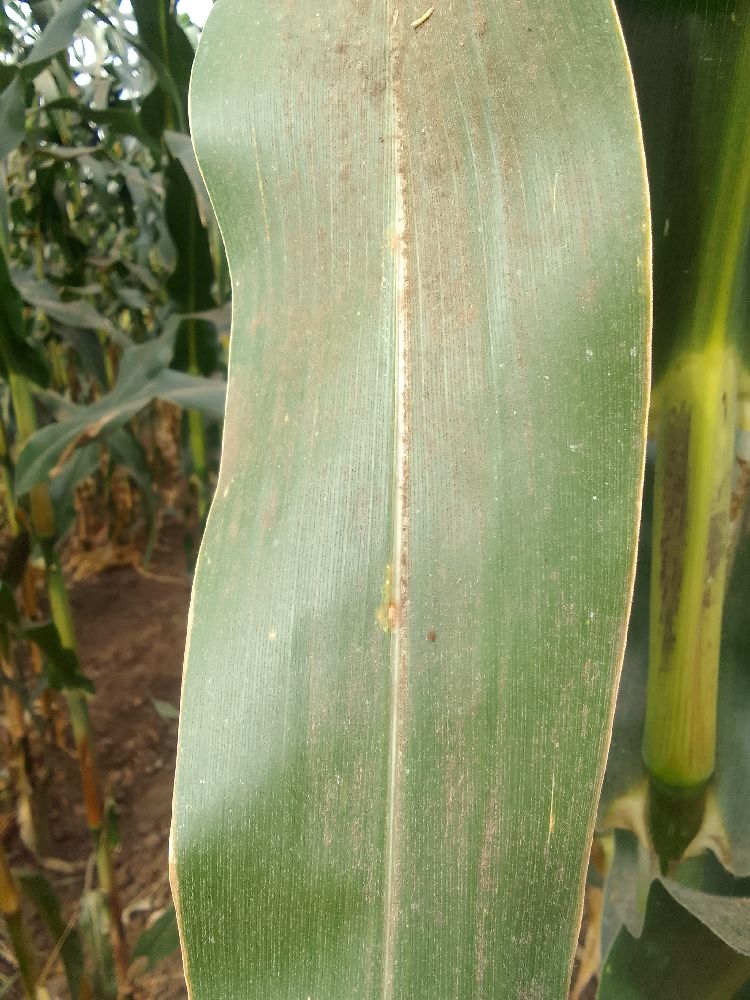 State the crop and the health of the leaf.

maize, healthy
